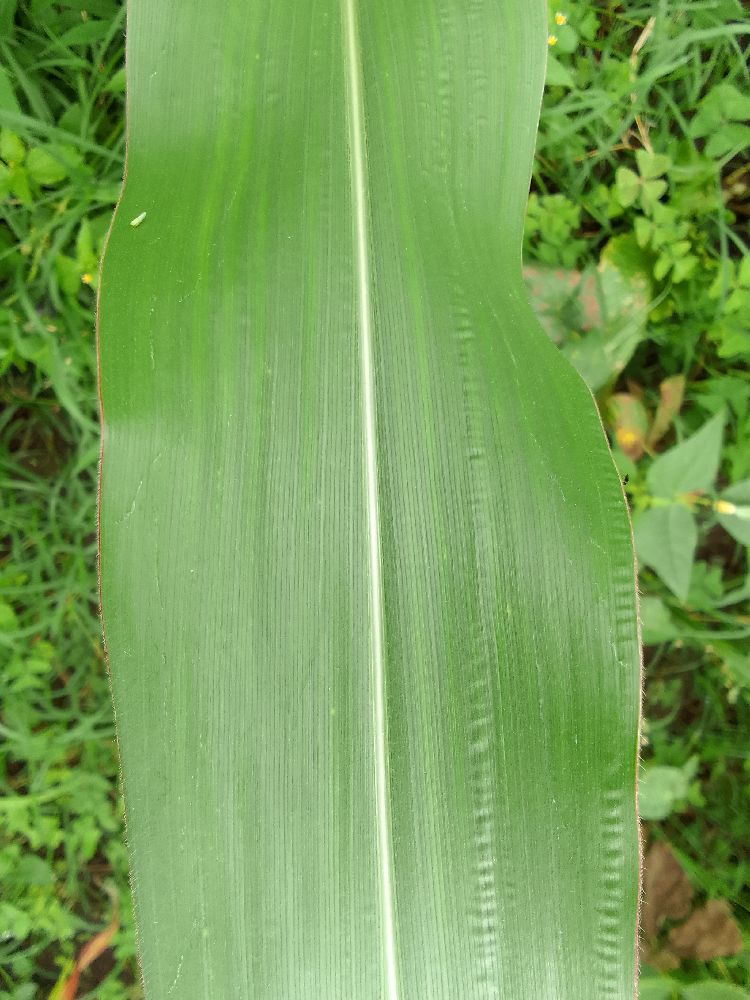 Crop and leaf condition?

maize, healthy
